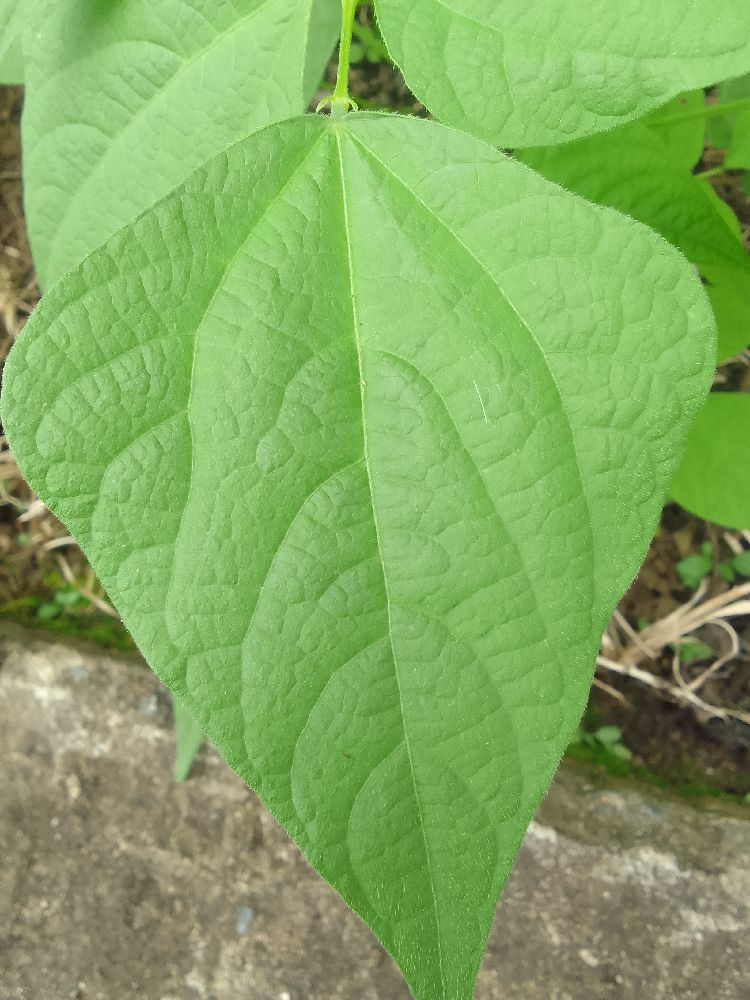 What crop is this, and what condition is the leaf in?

common bean, healthy
